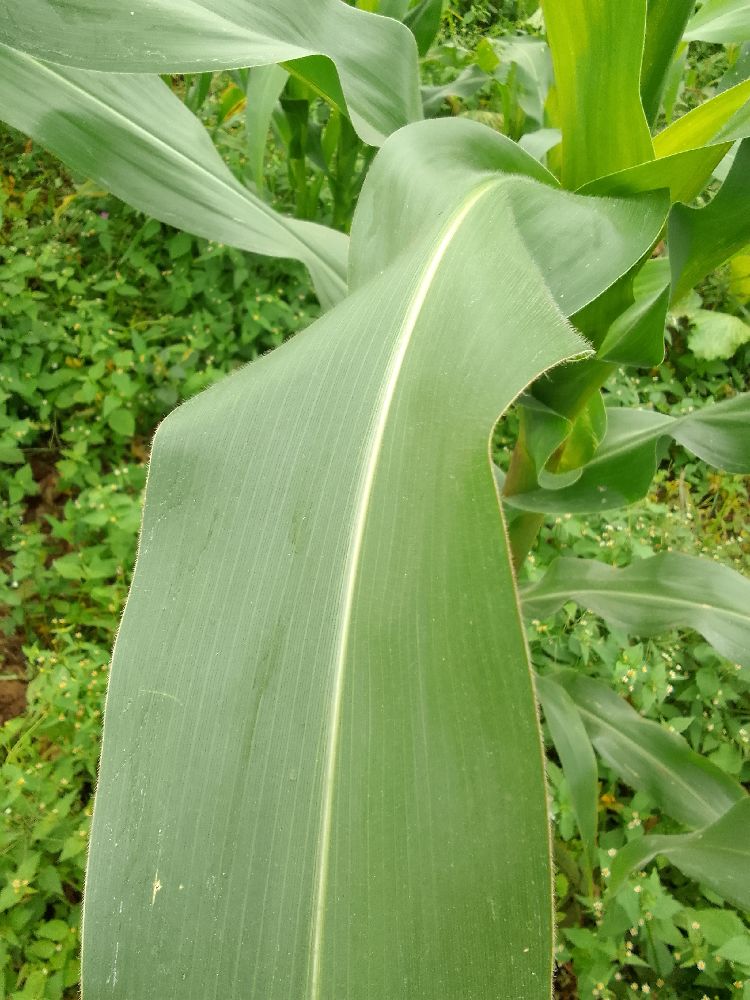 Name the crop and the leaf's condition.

maize, healthy
